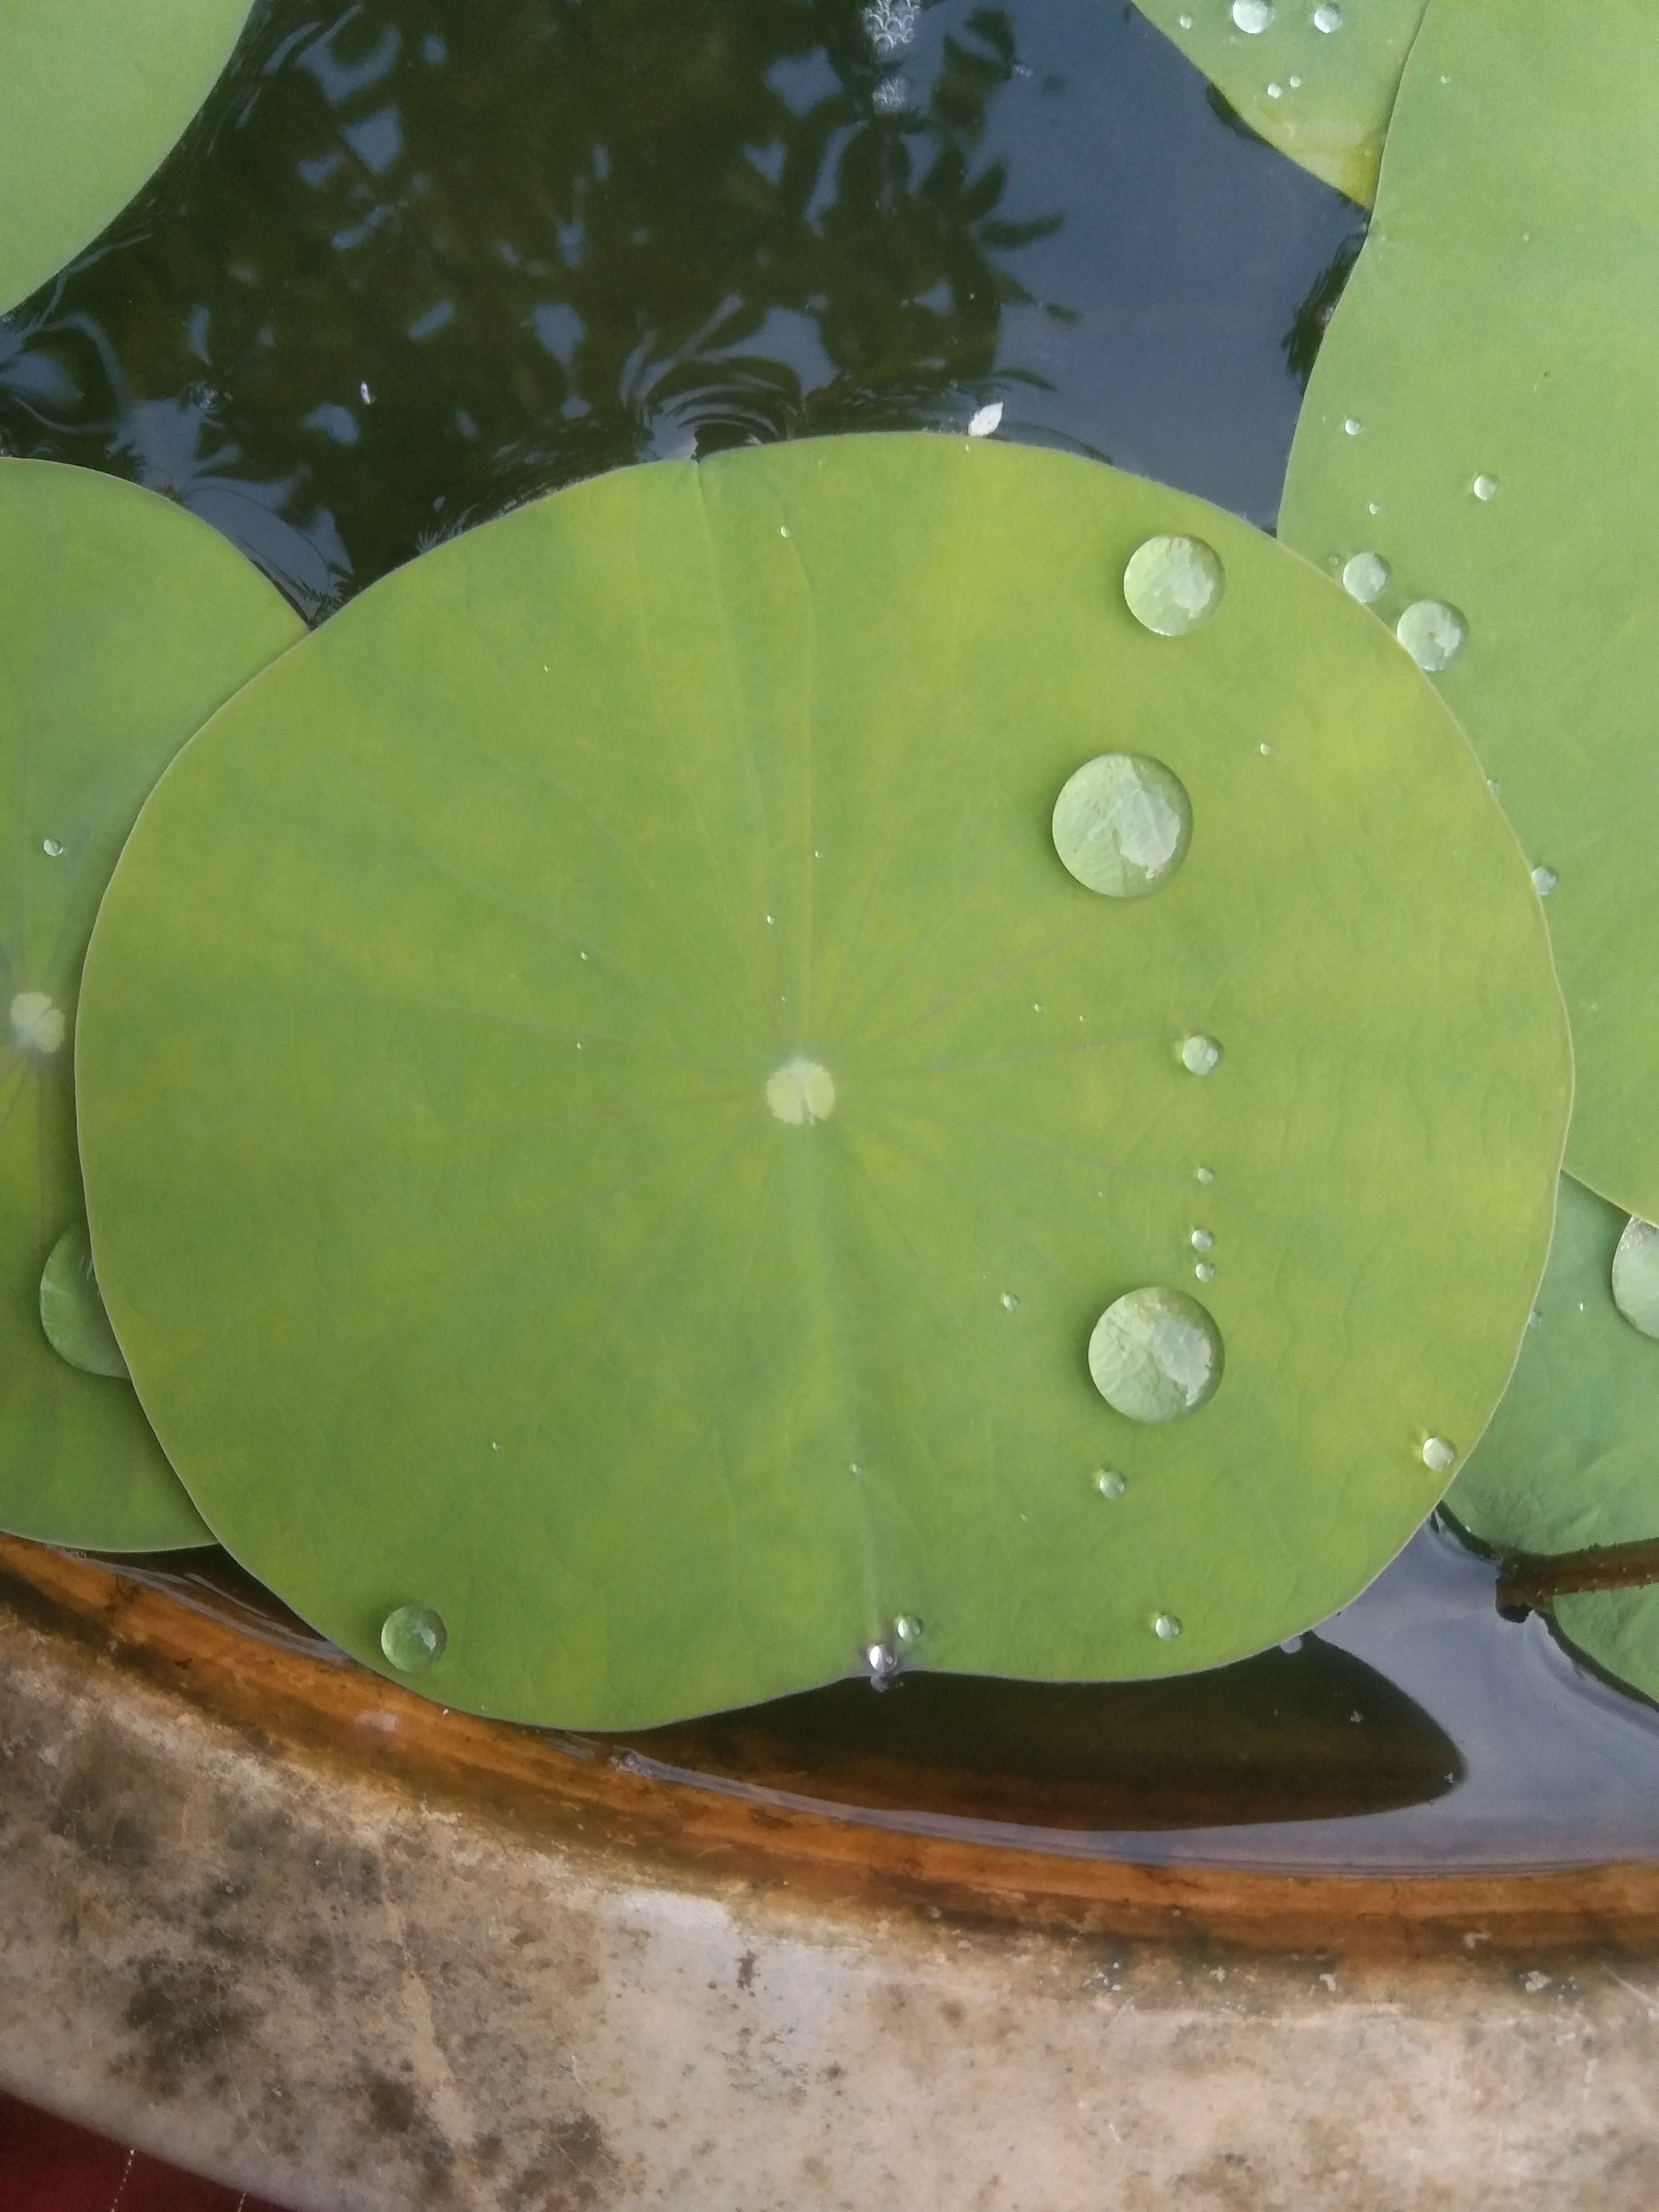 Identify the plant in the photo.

lotus
